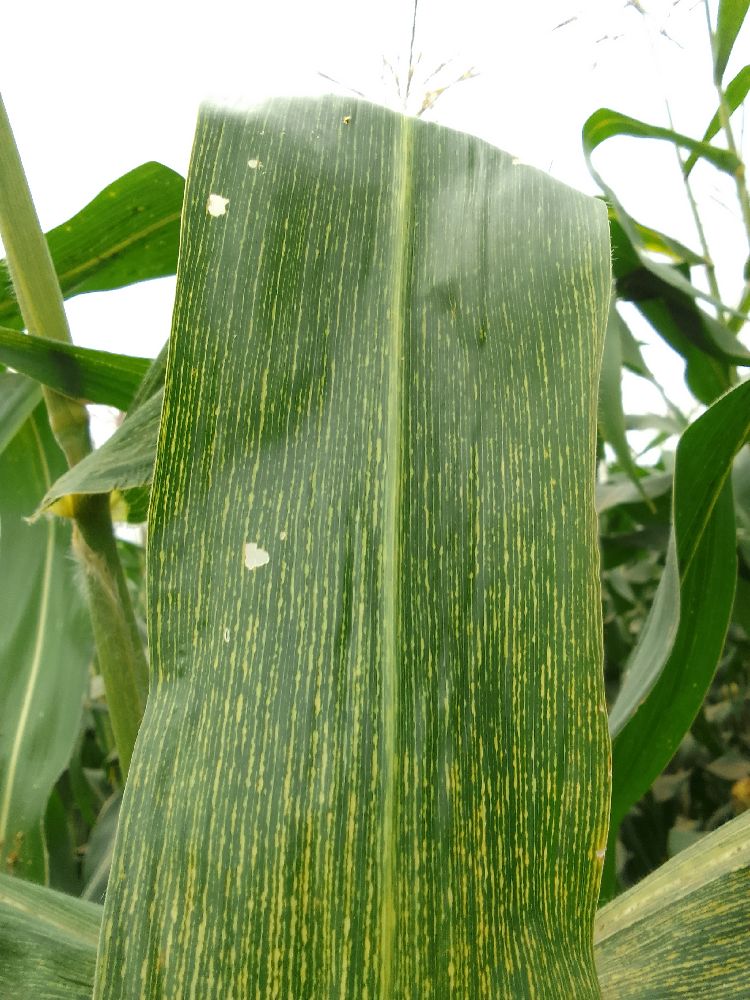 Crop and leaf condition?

maize, maize streak virus
